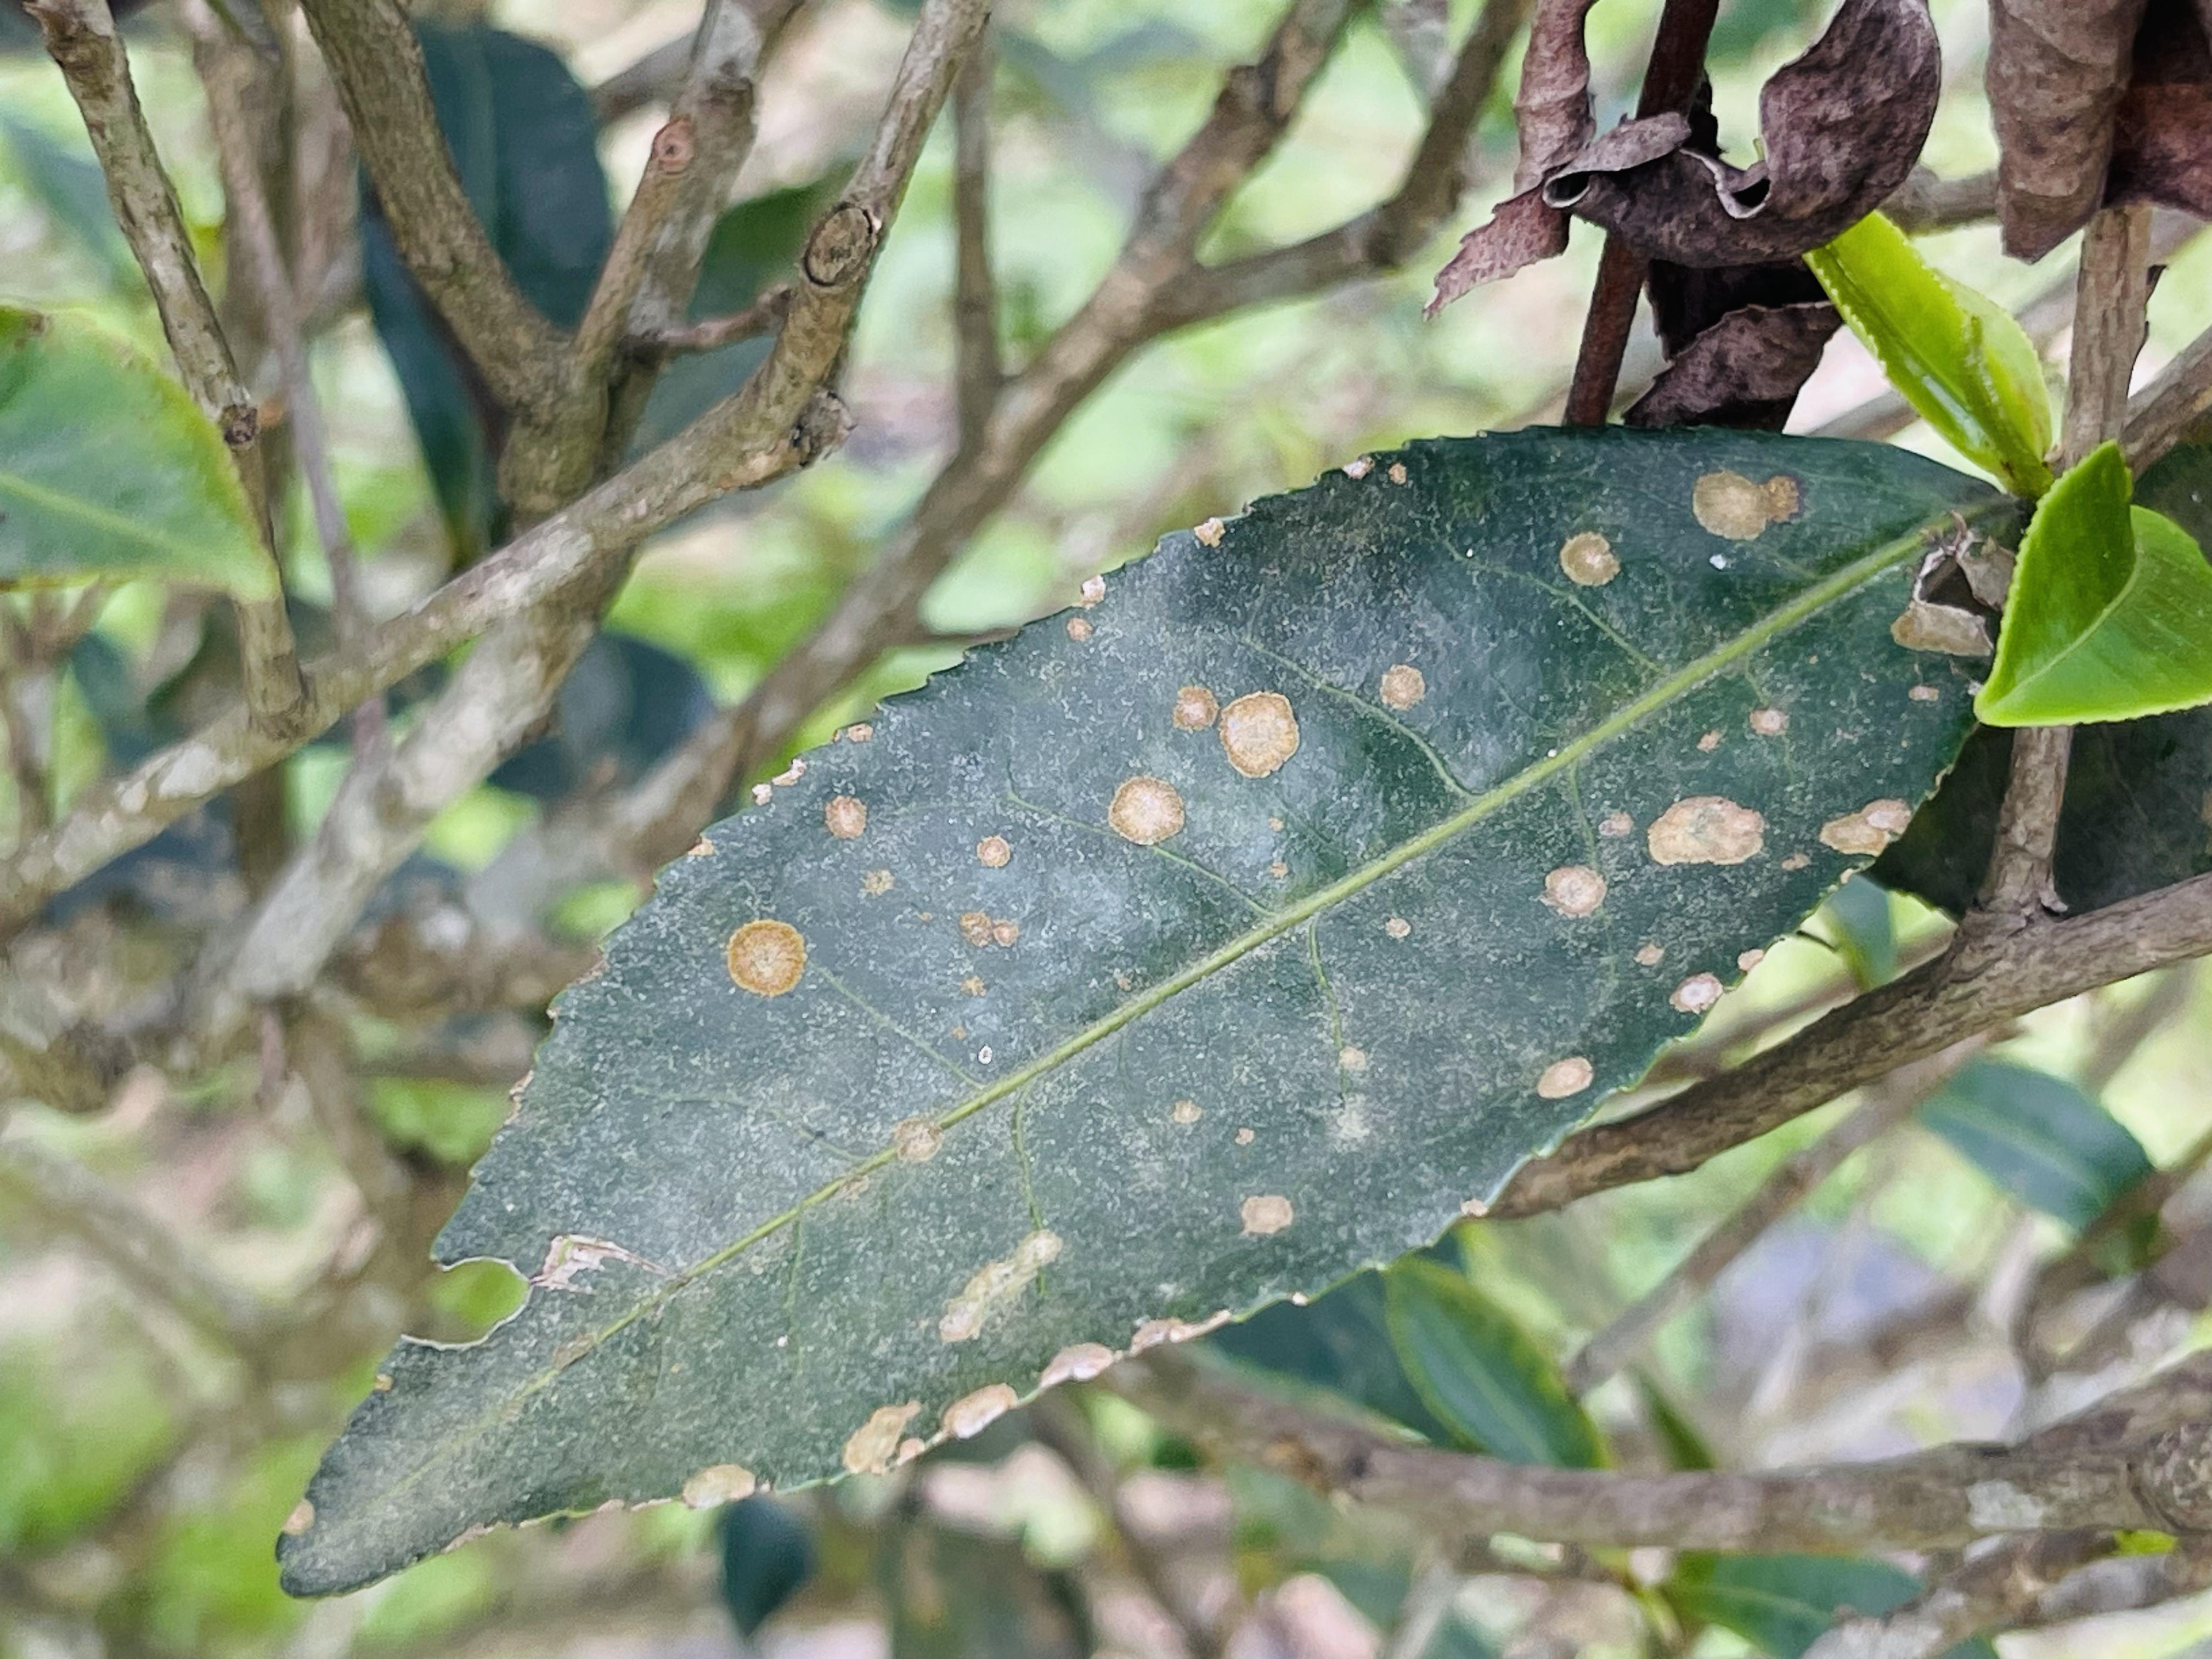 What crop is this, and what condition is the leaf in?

tea, red rust
